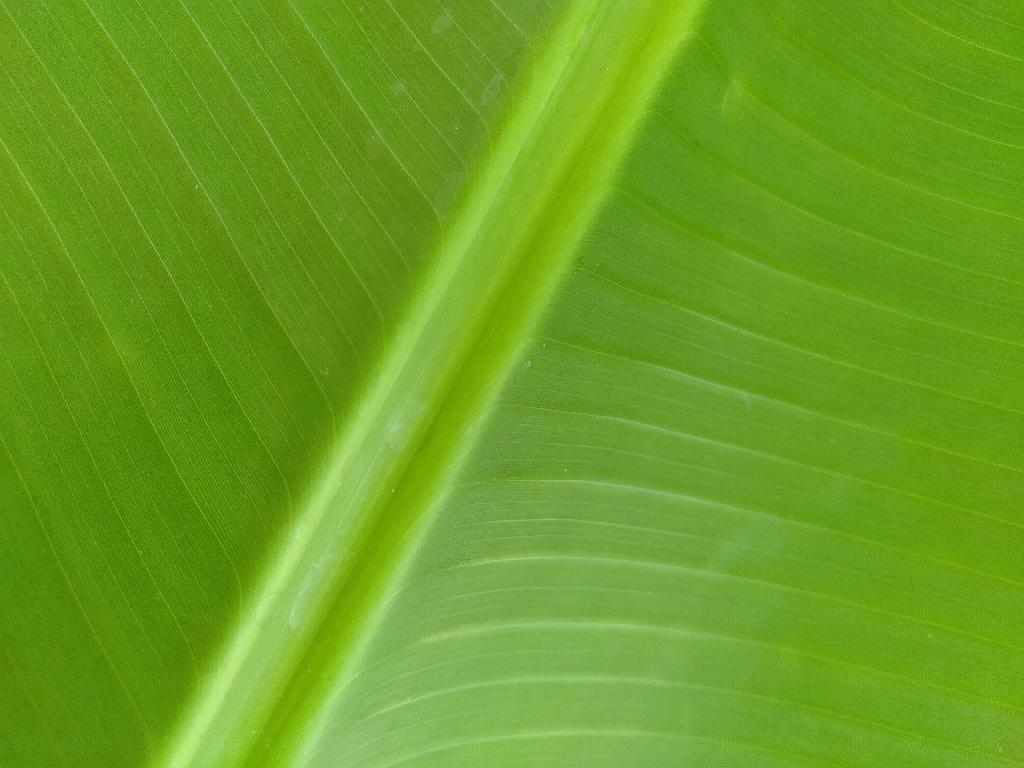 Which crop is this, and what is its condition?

banana, healthy
